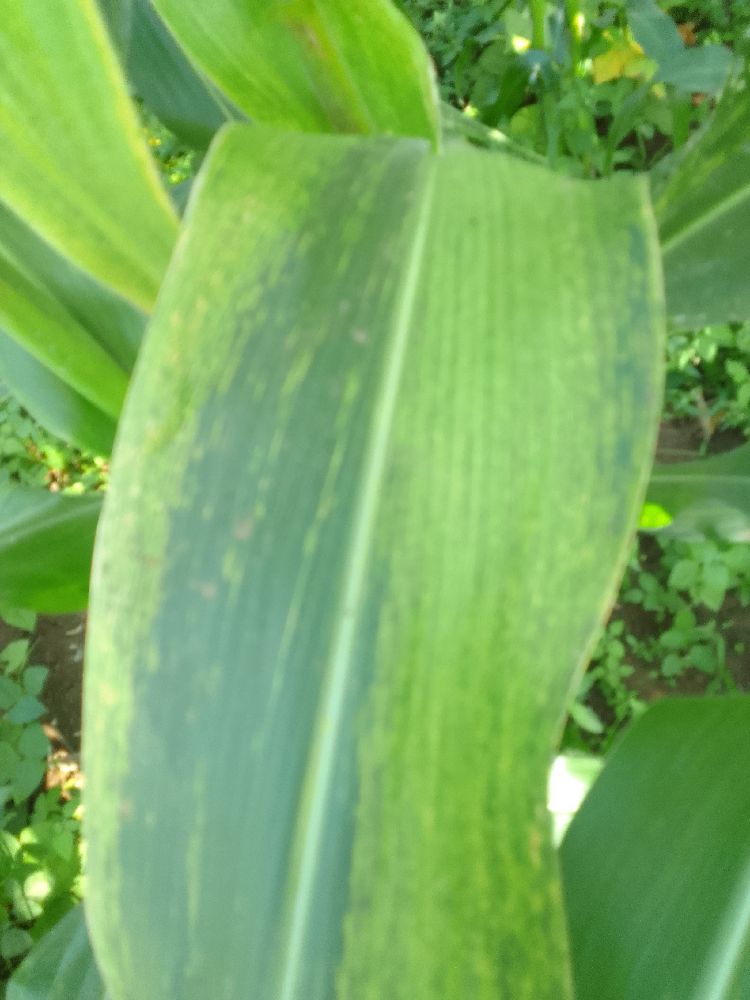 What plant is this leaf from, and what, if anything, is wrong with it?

maize, maize lethal necrosis
